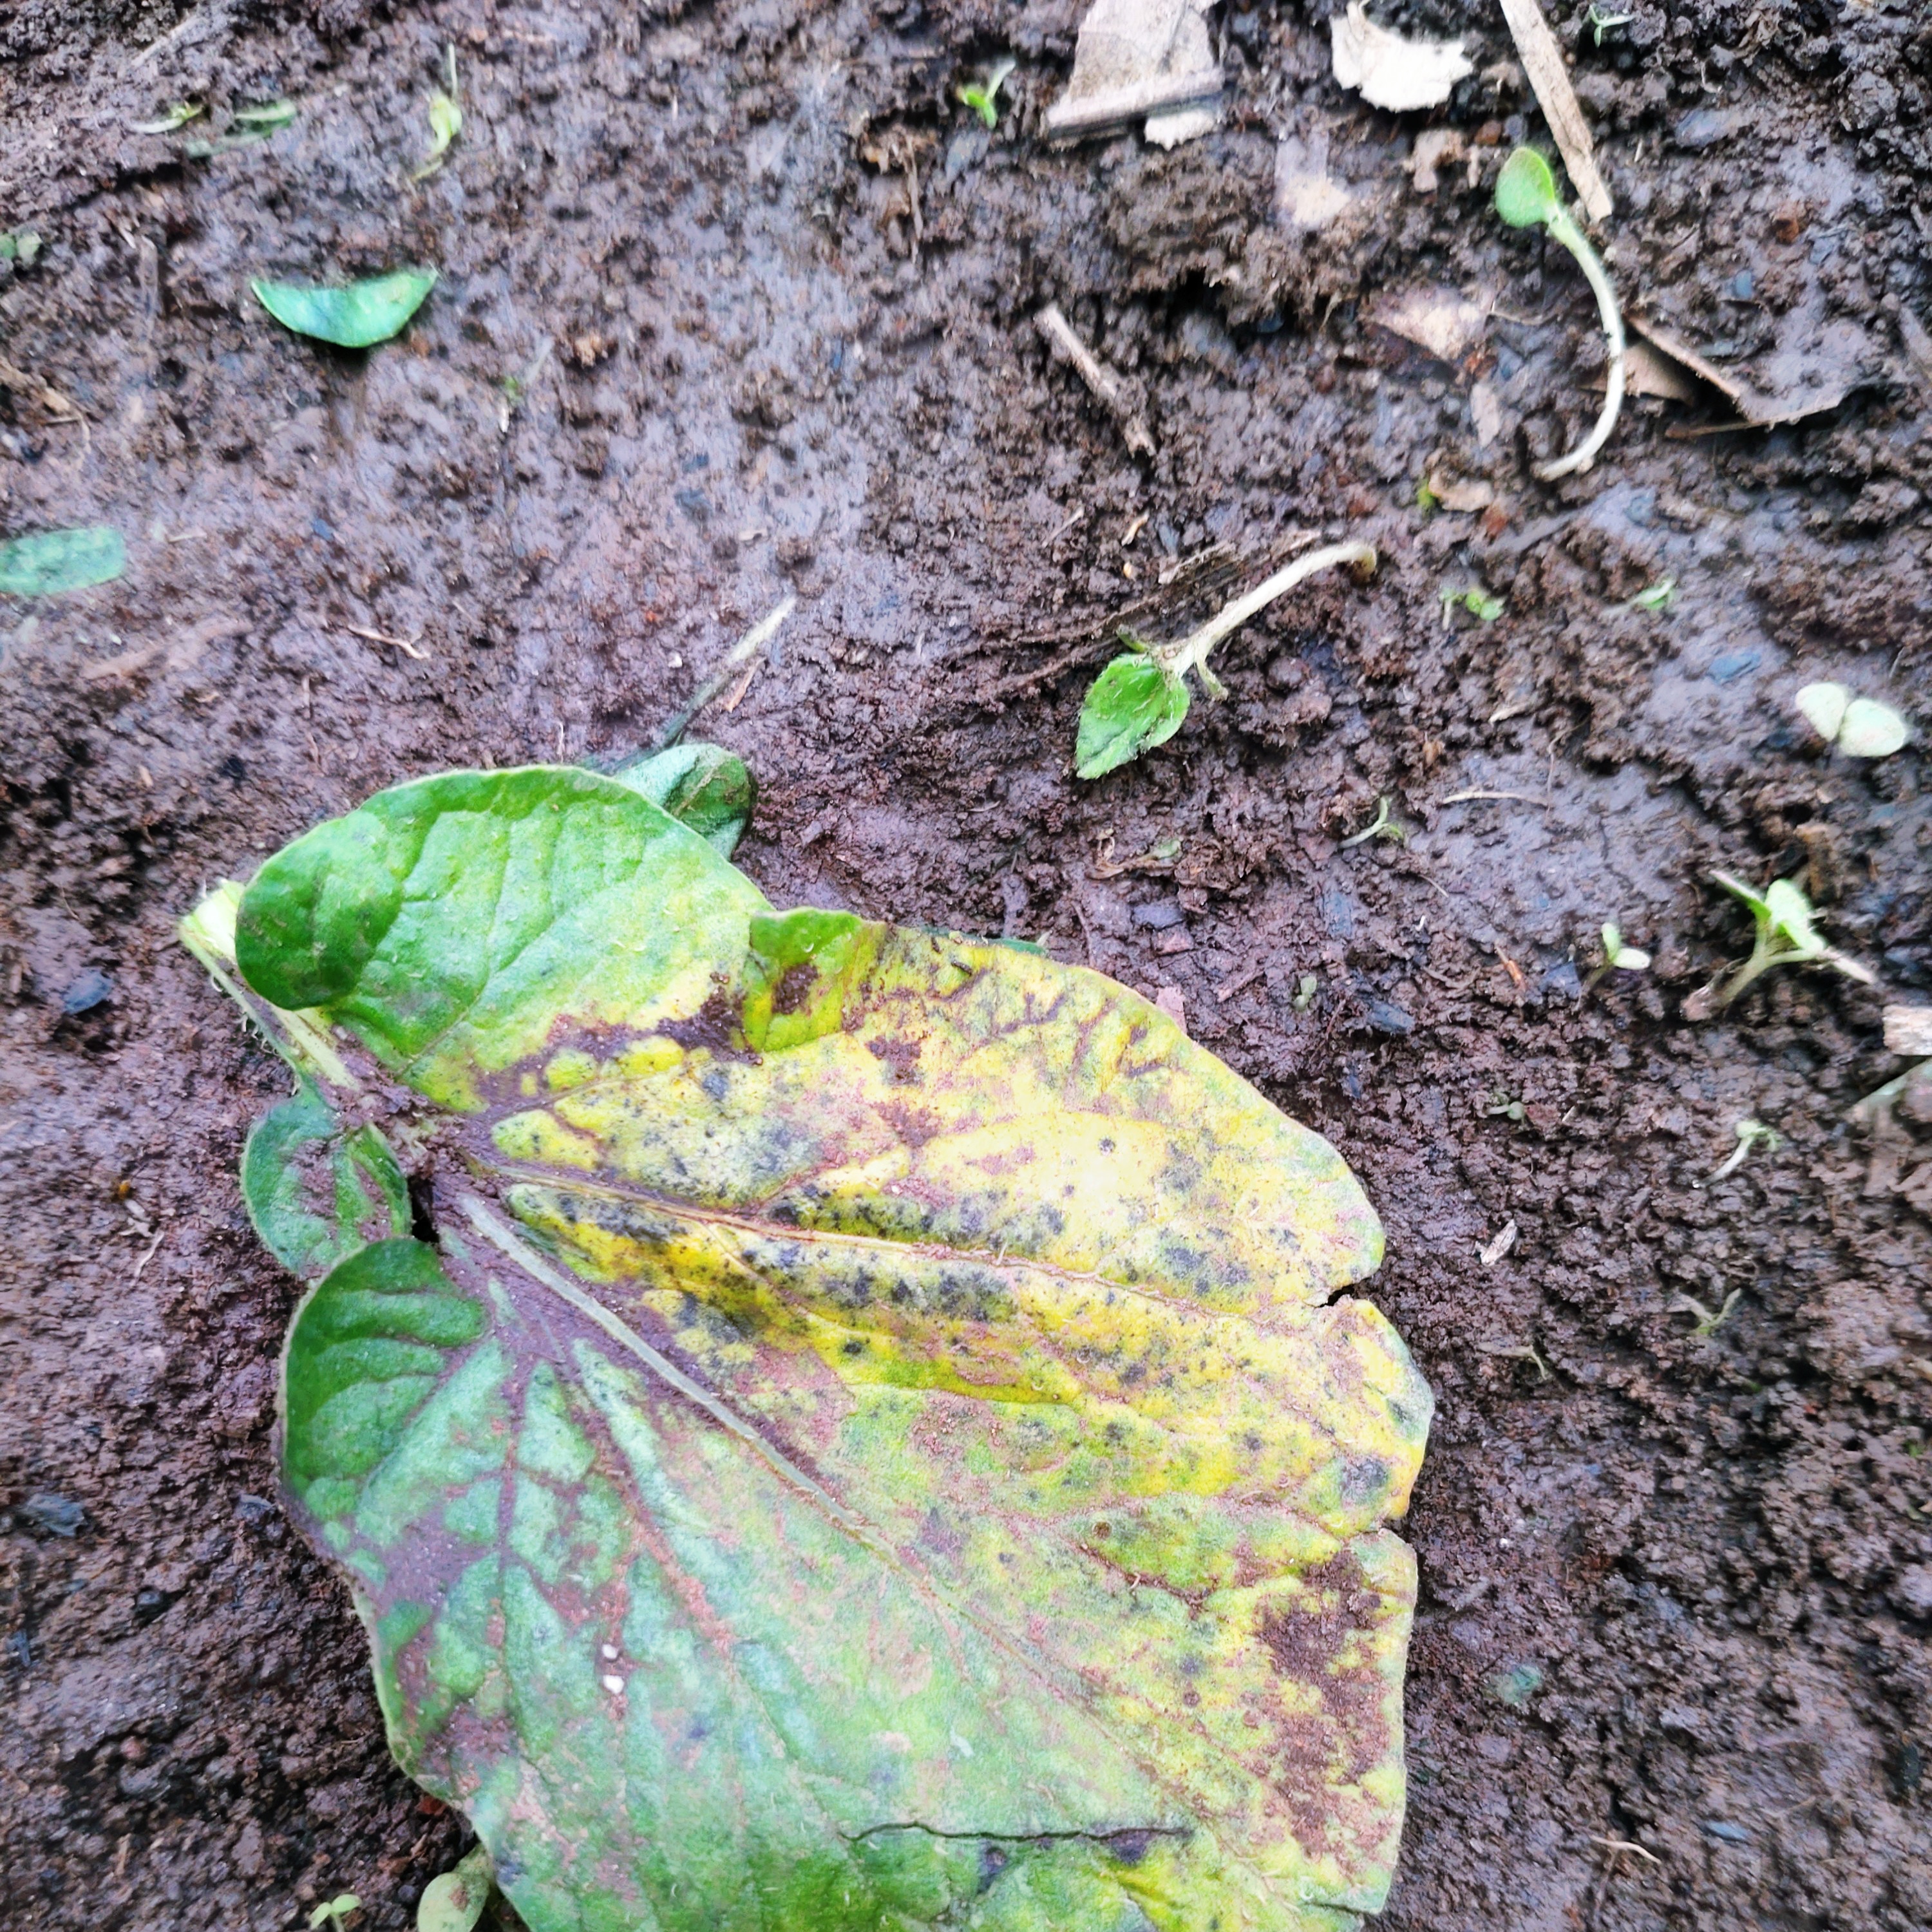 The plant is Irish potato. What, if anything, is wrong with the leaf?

late blight
